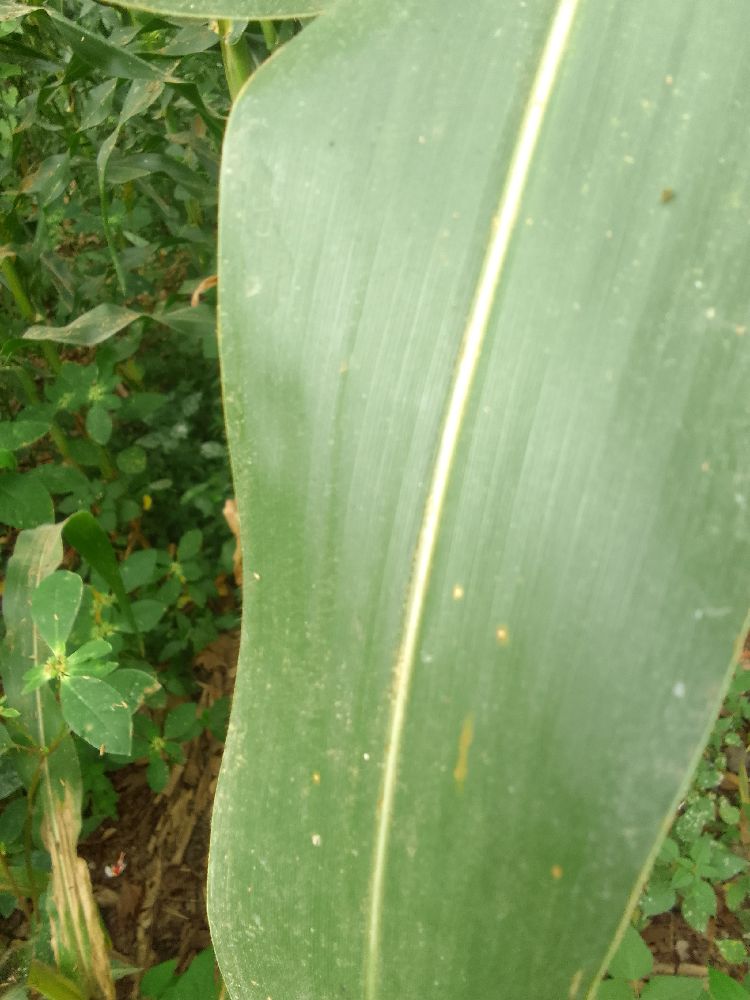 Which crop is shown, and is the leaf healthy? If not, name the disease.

maize, healthy
